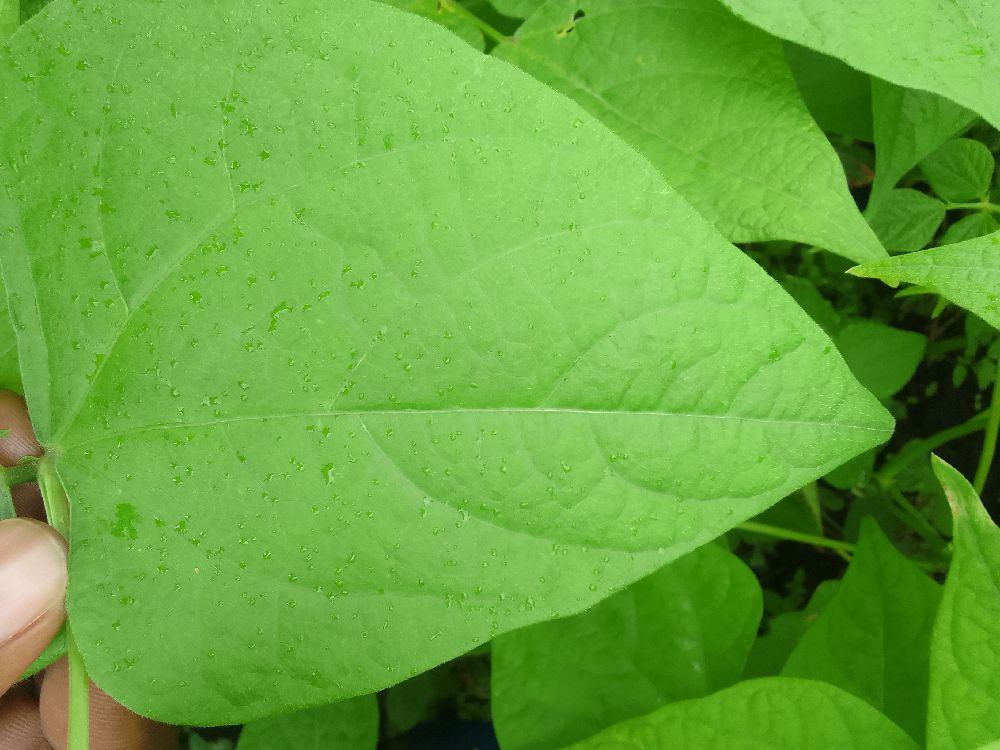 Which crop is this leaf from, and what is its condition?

common bean, healthy
